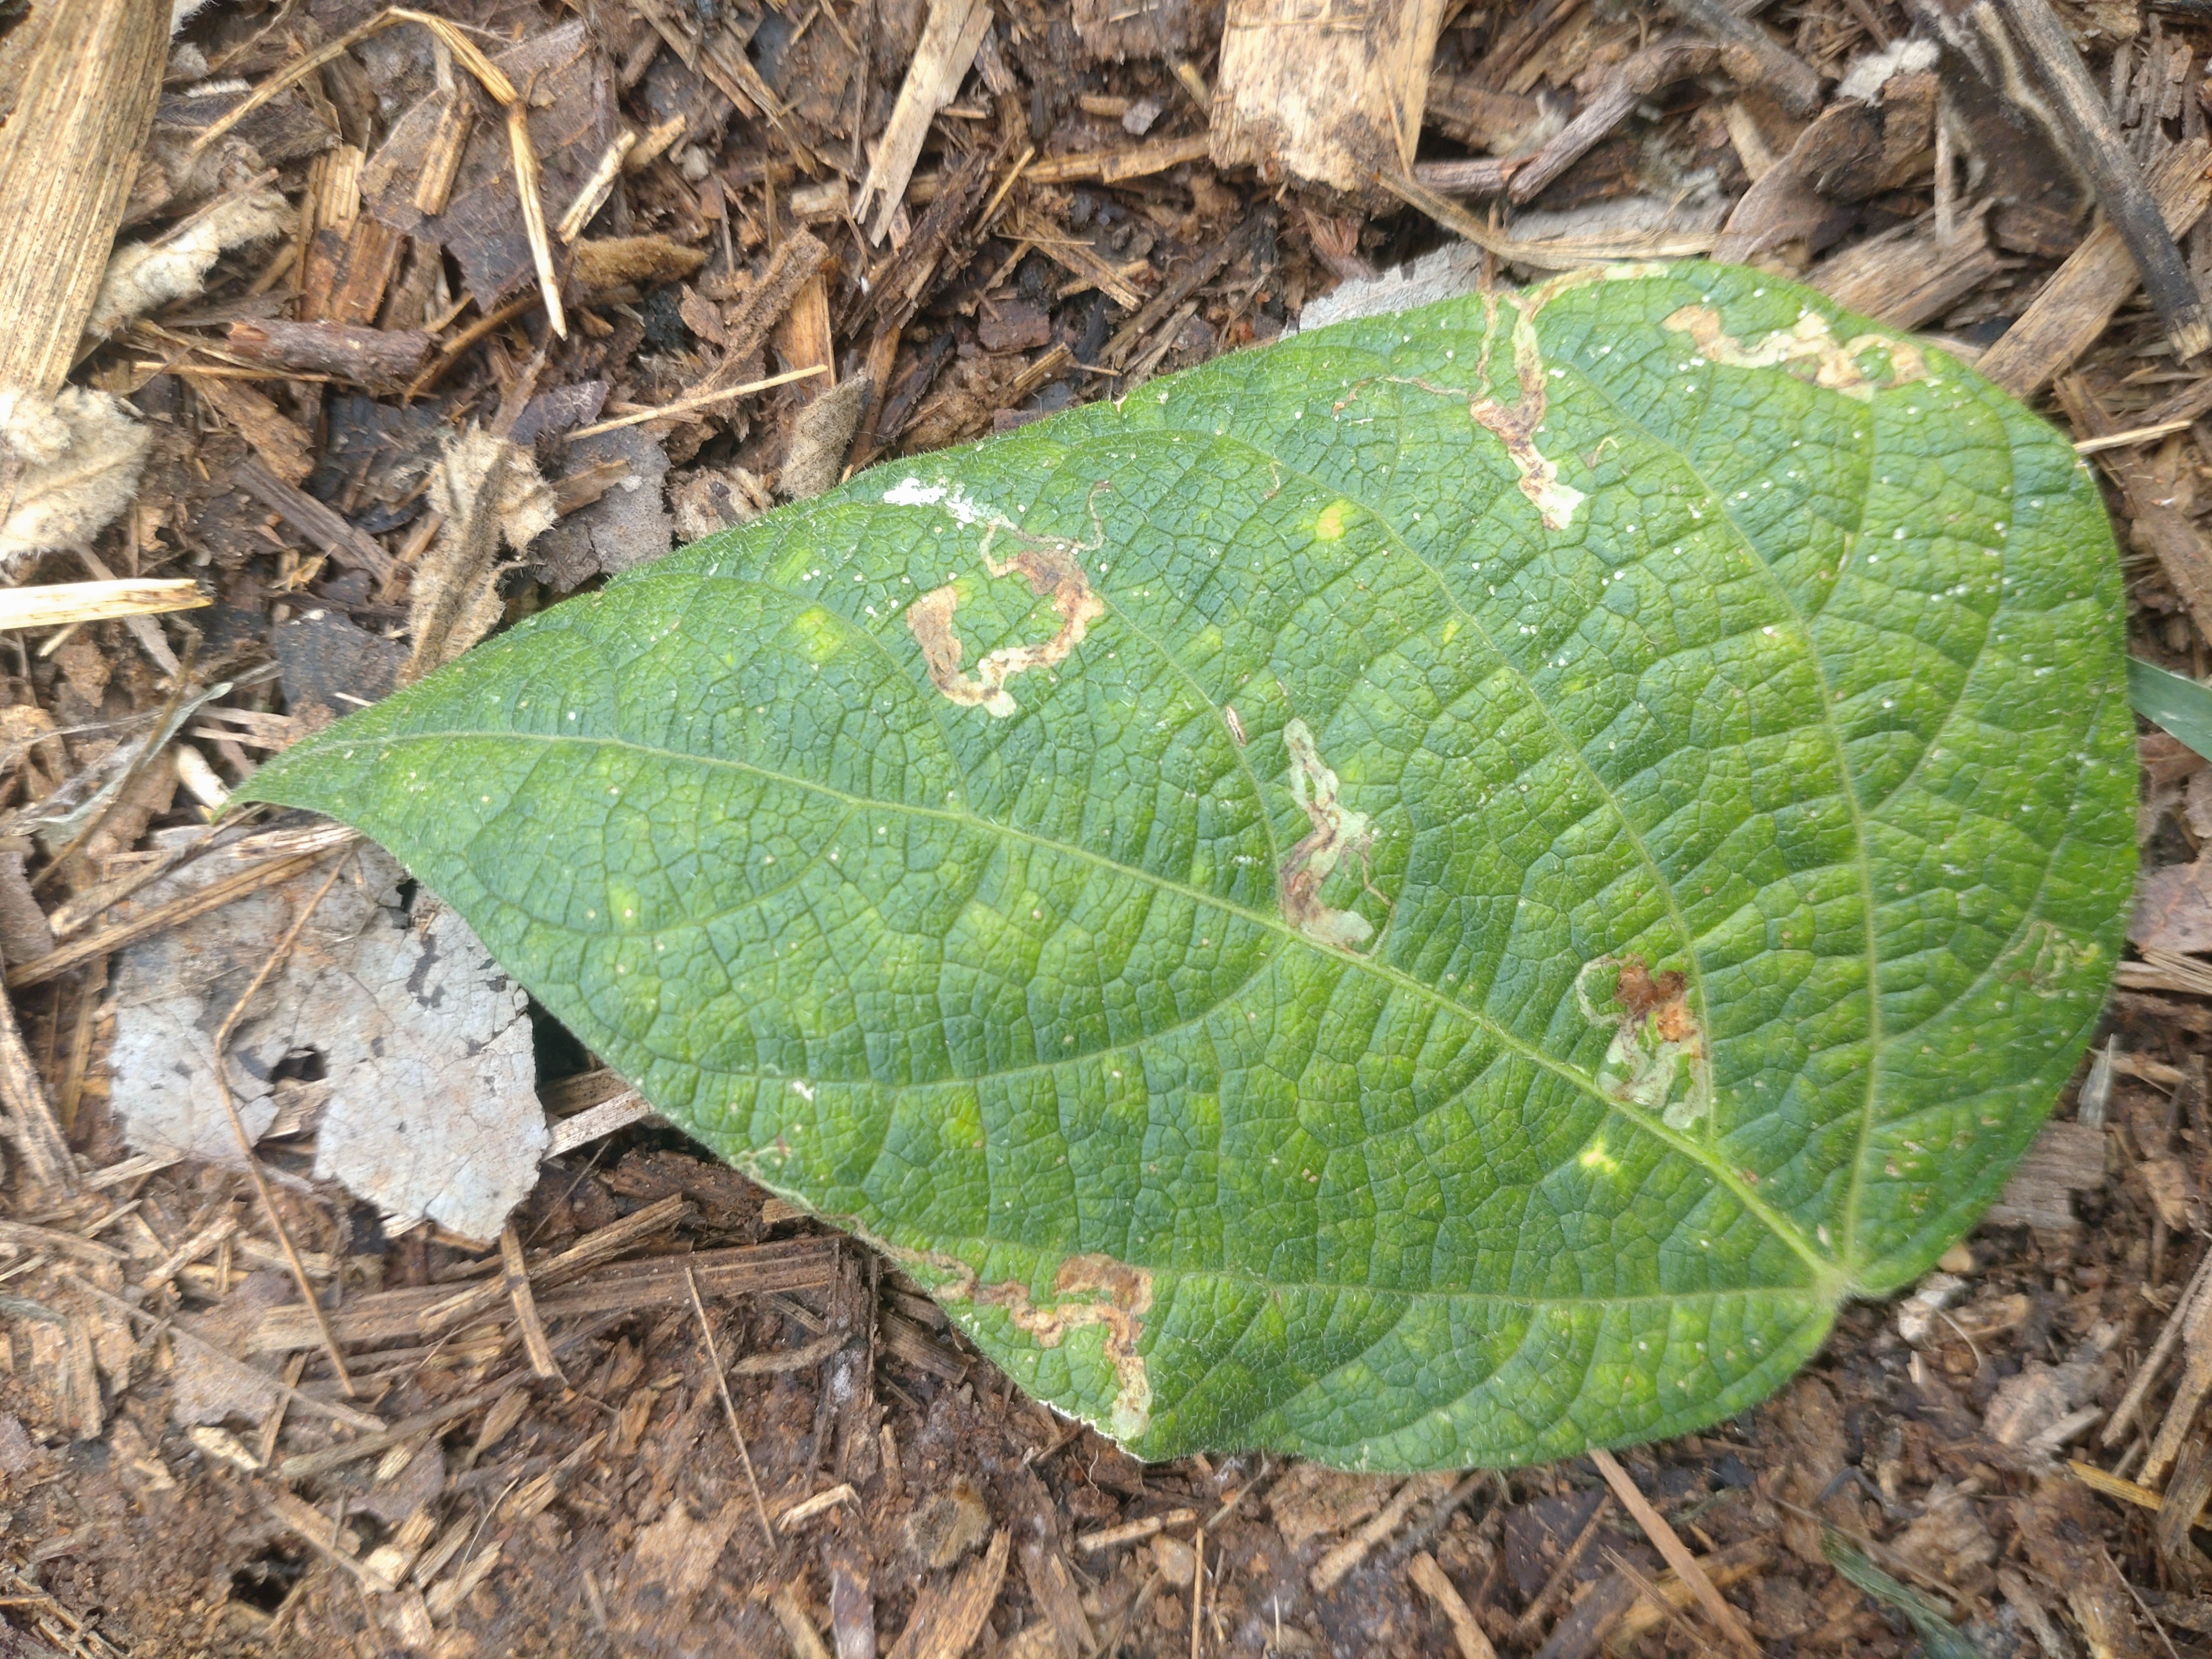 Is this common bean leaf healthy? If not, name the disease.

anthracnose
